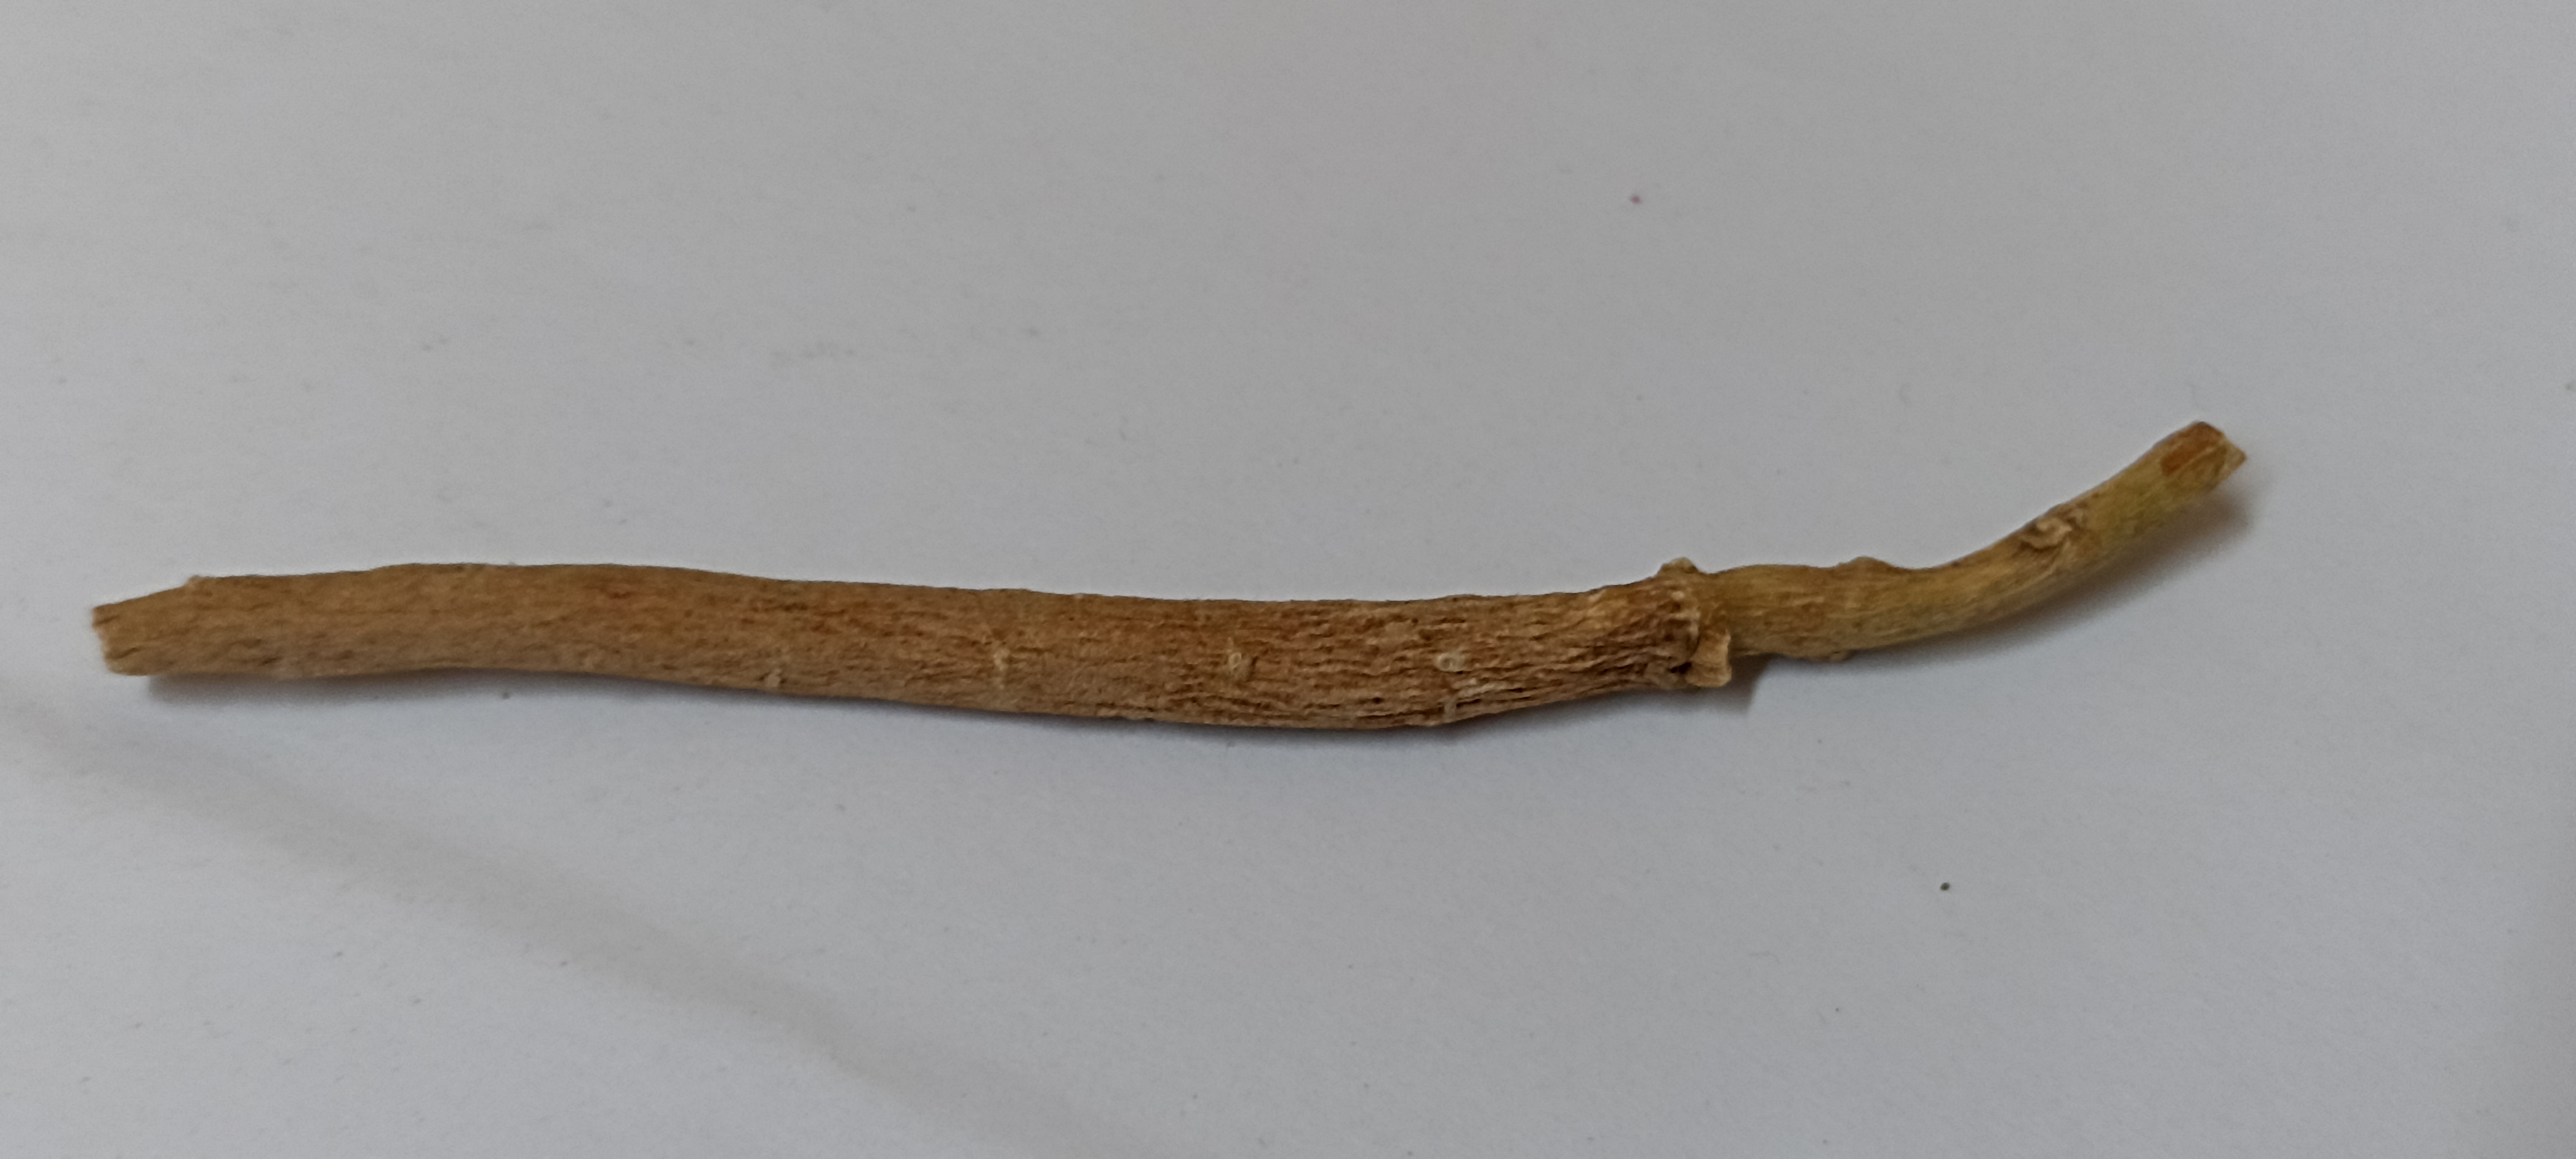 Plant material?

ashwagandha
